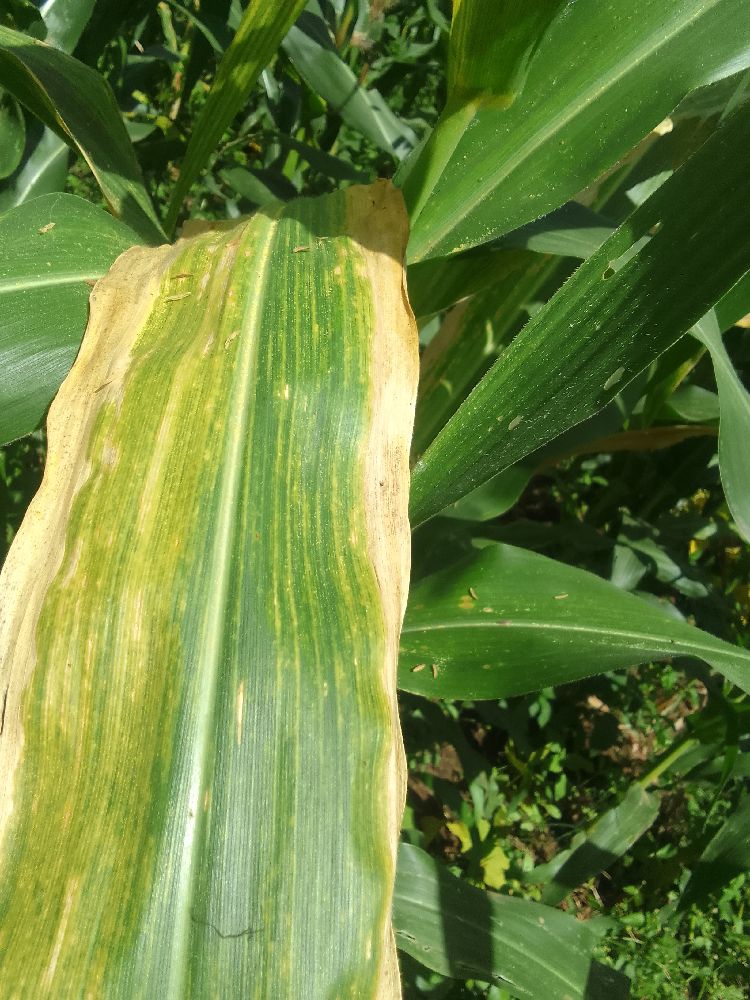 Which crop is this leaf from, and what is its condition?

maize, maize lethal necrosis
